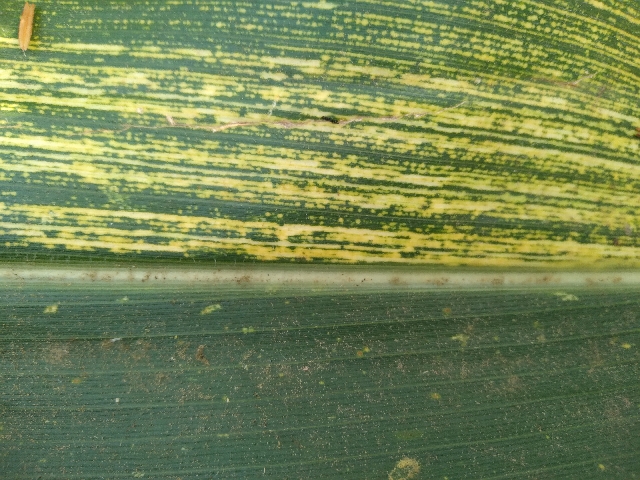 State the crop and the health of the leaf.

maize, maize streak virus
